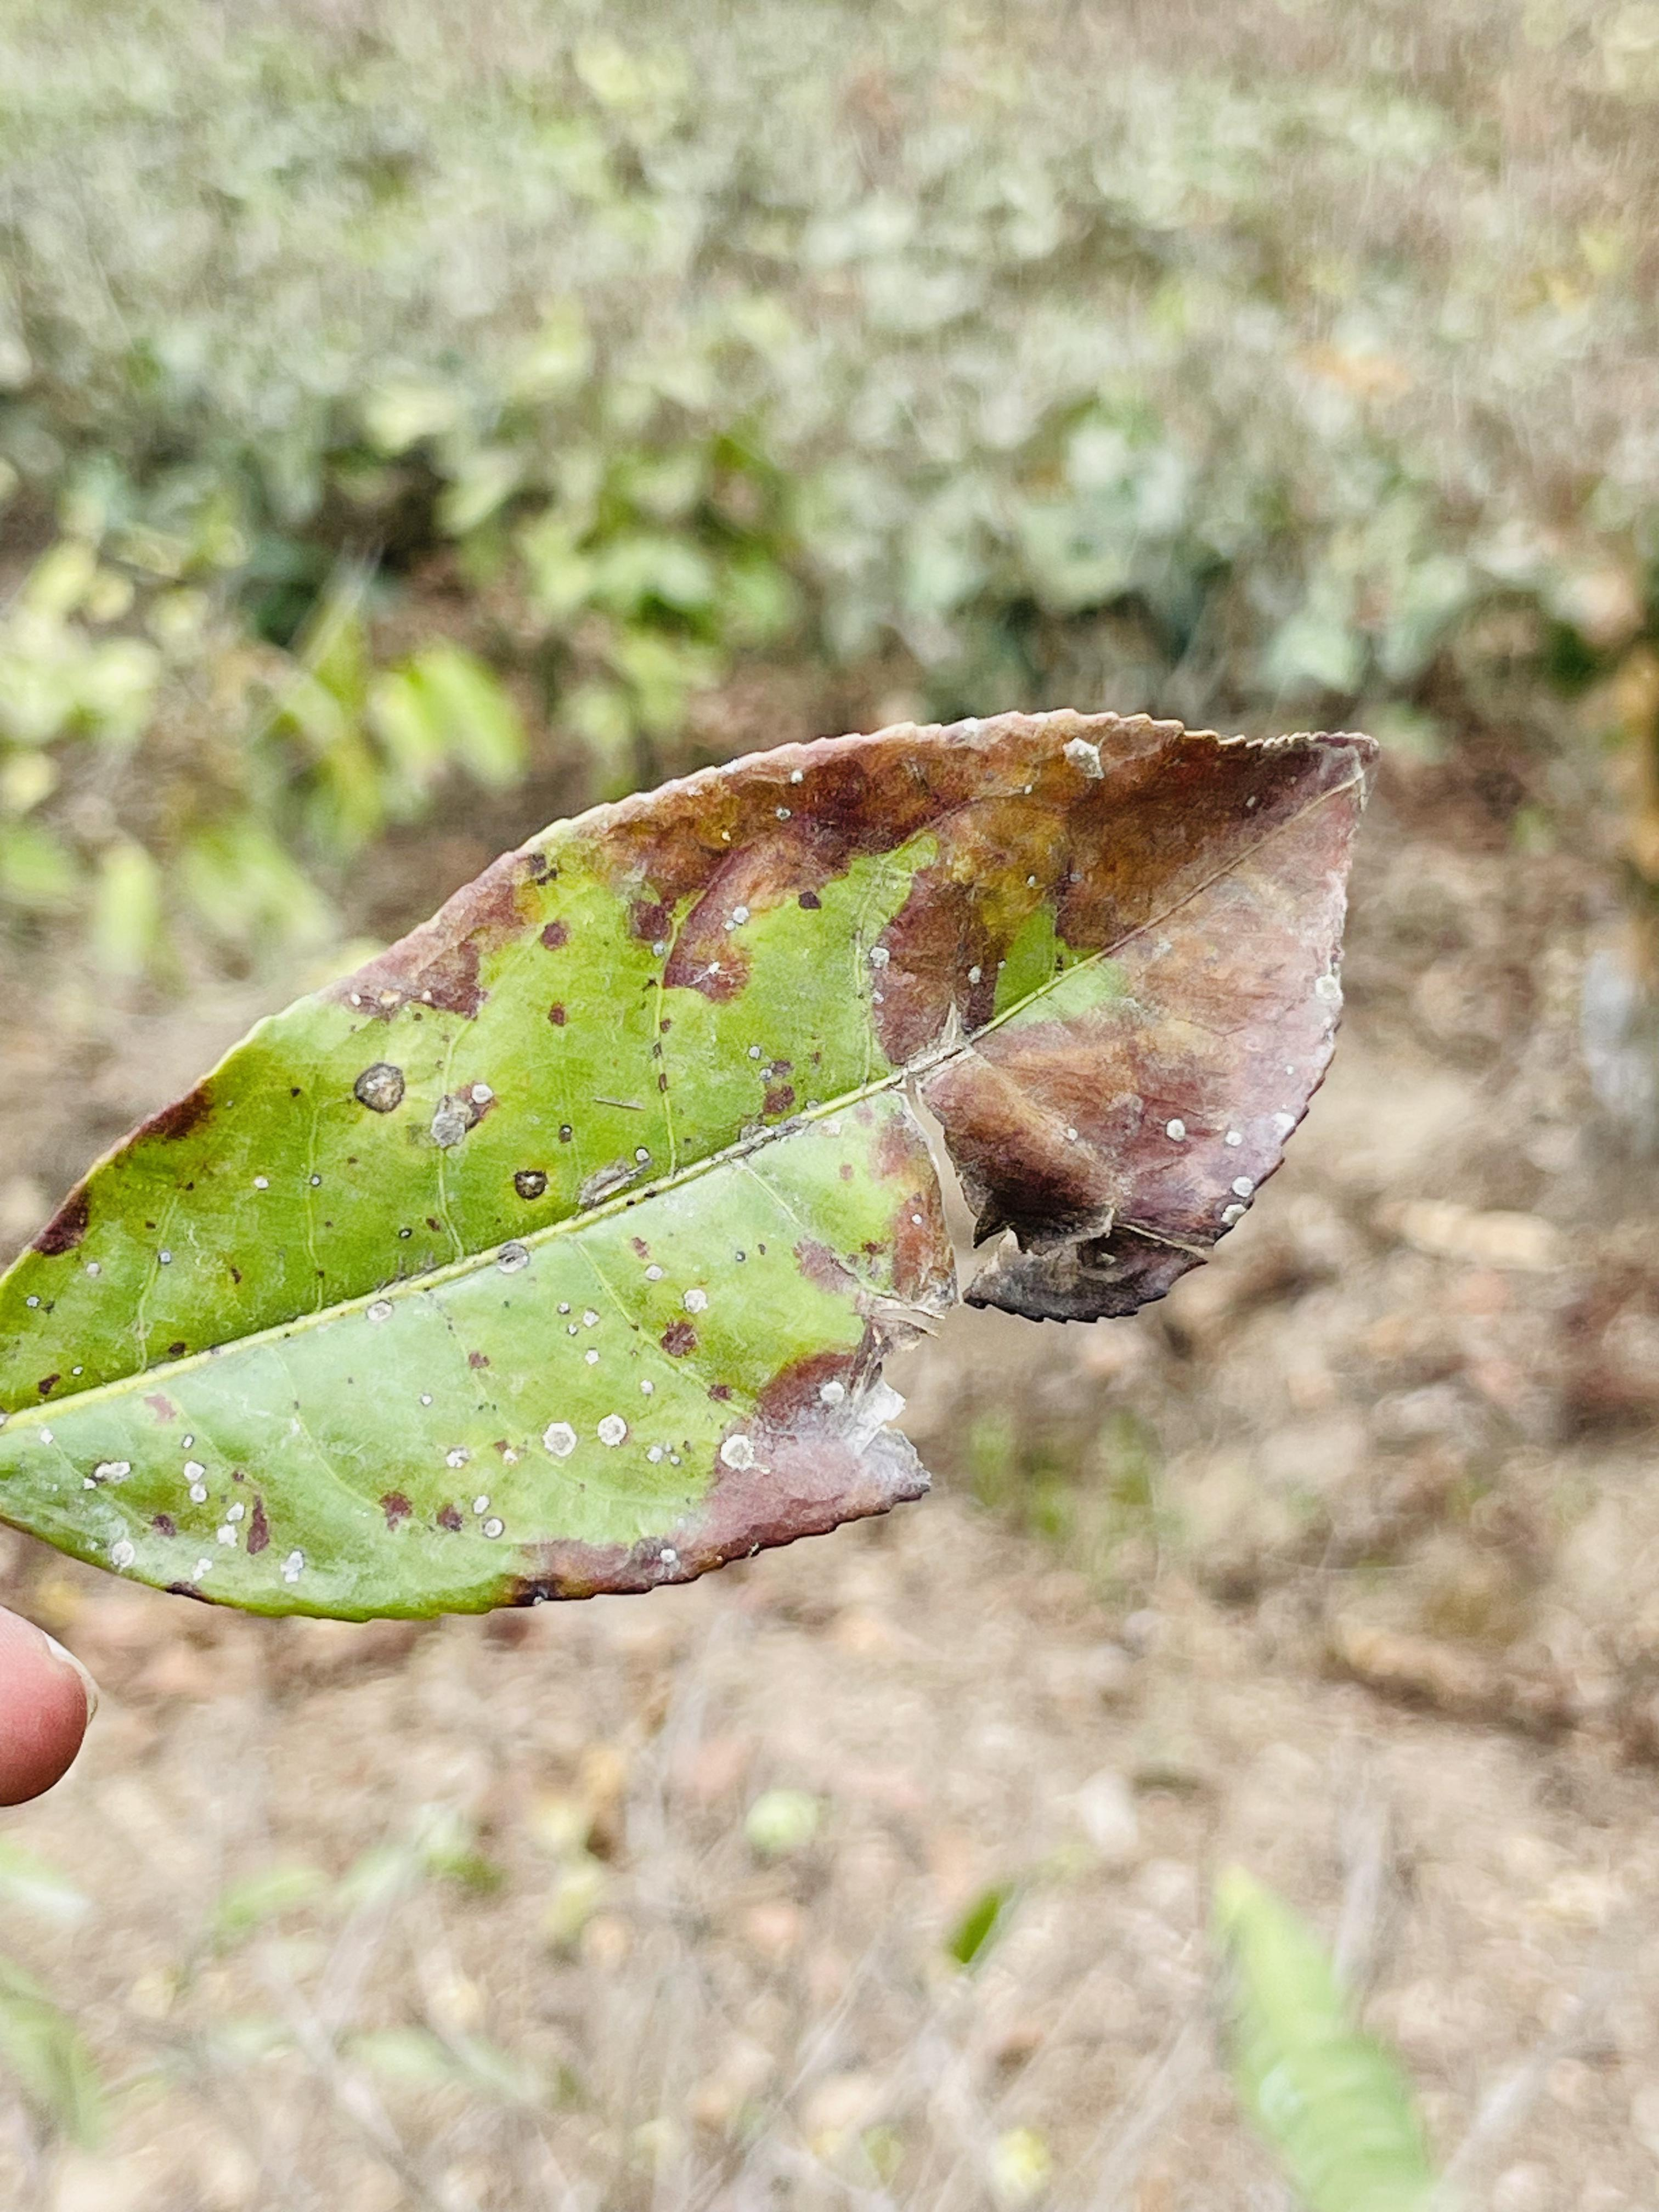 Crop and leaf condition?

tea, blight
